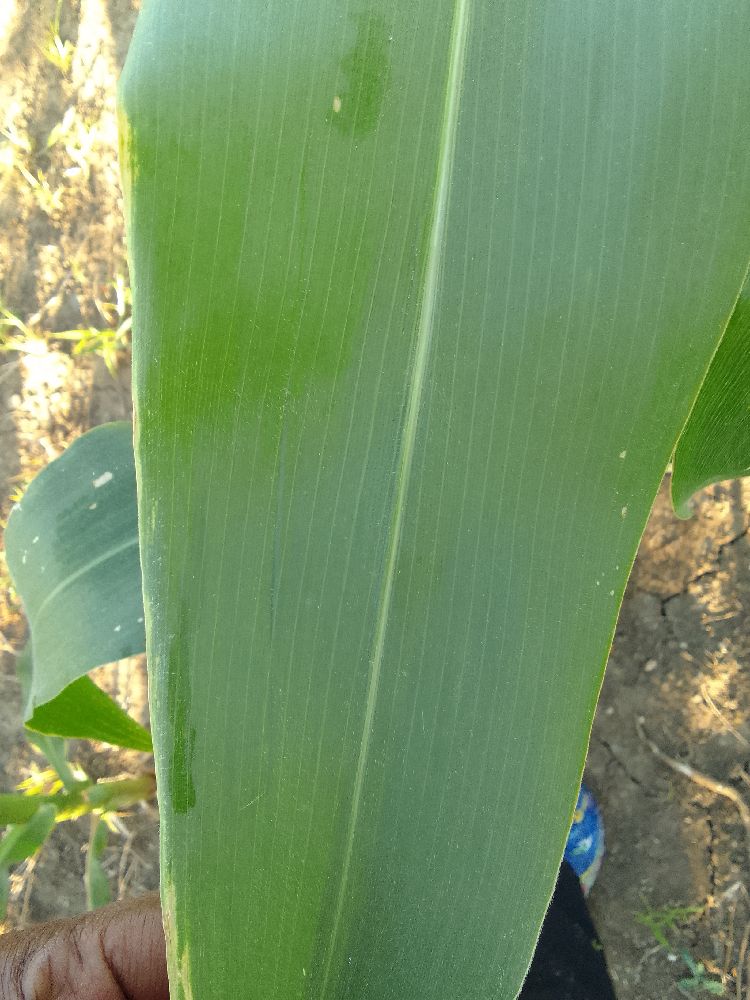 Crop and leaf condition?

maize, healthy
